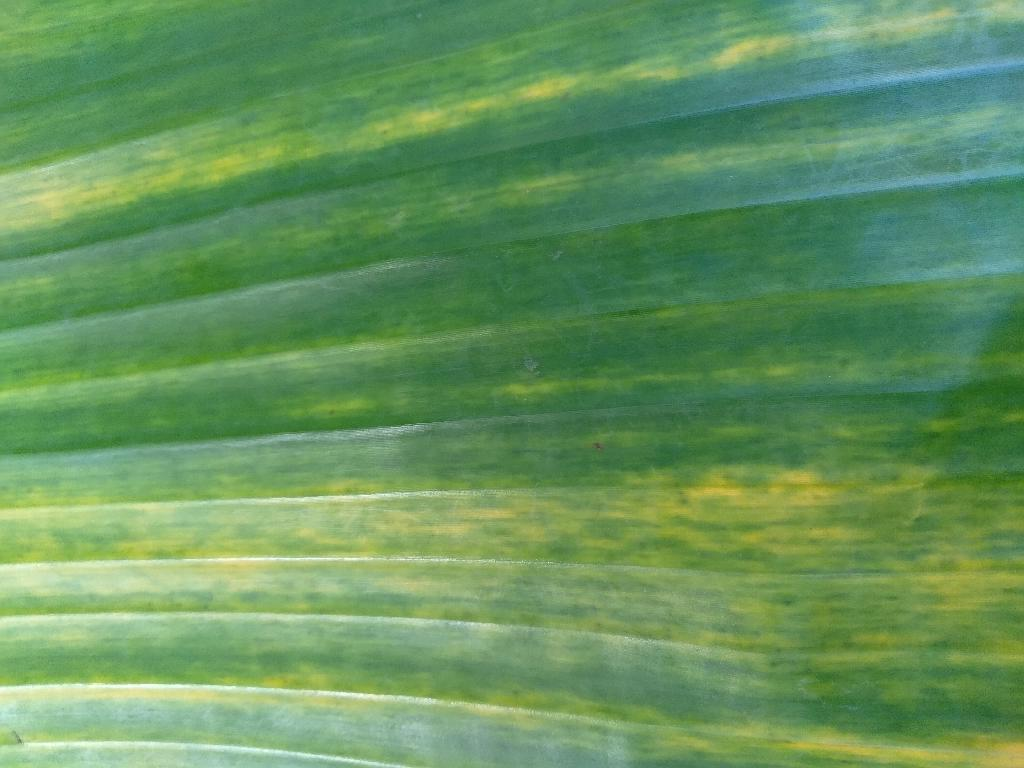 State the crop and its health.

banana, fusarium wilt race 1
